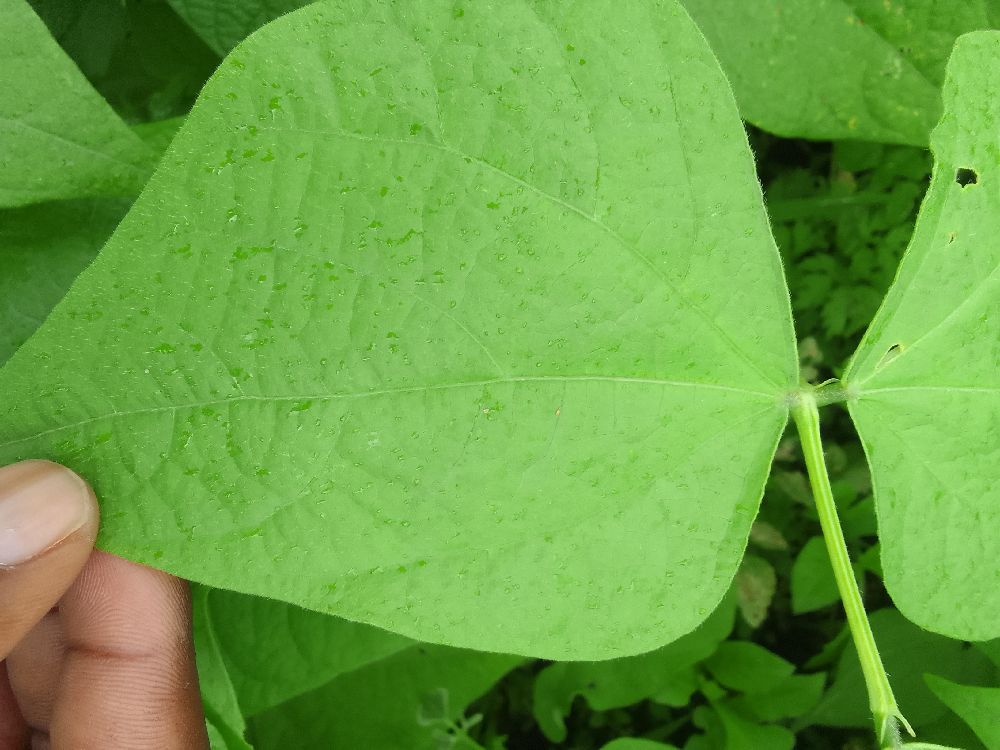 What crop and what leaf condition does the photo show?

common bean, healthy
